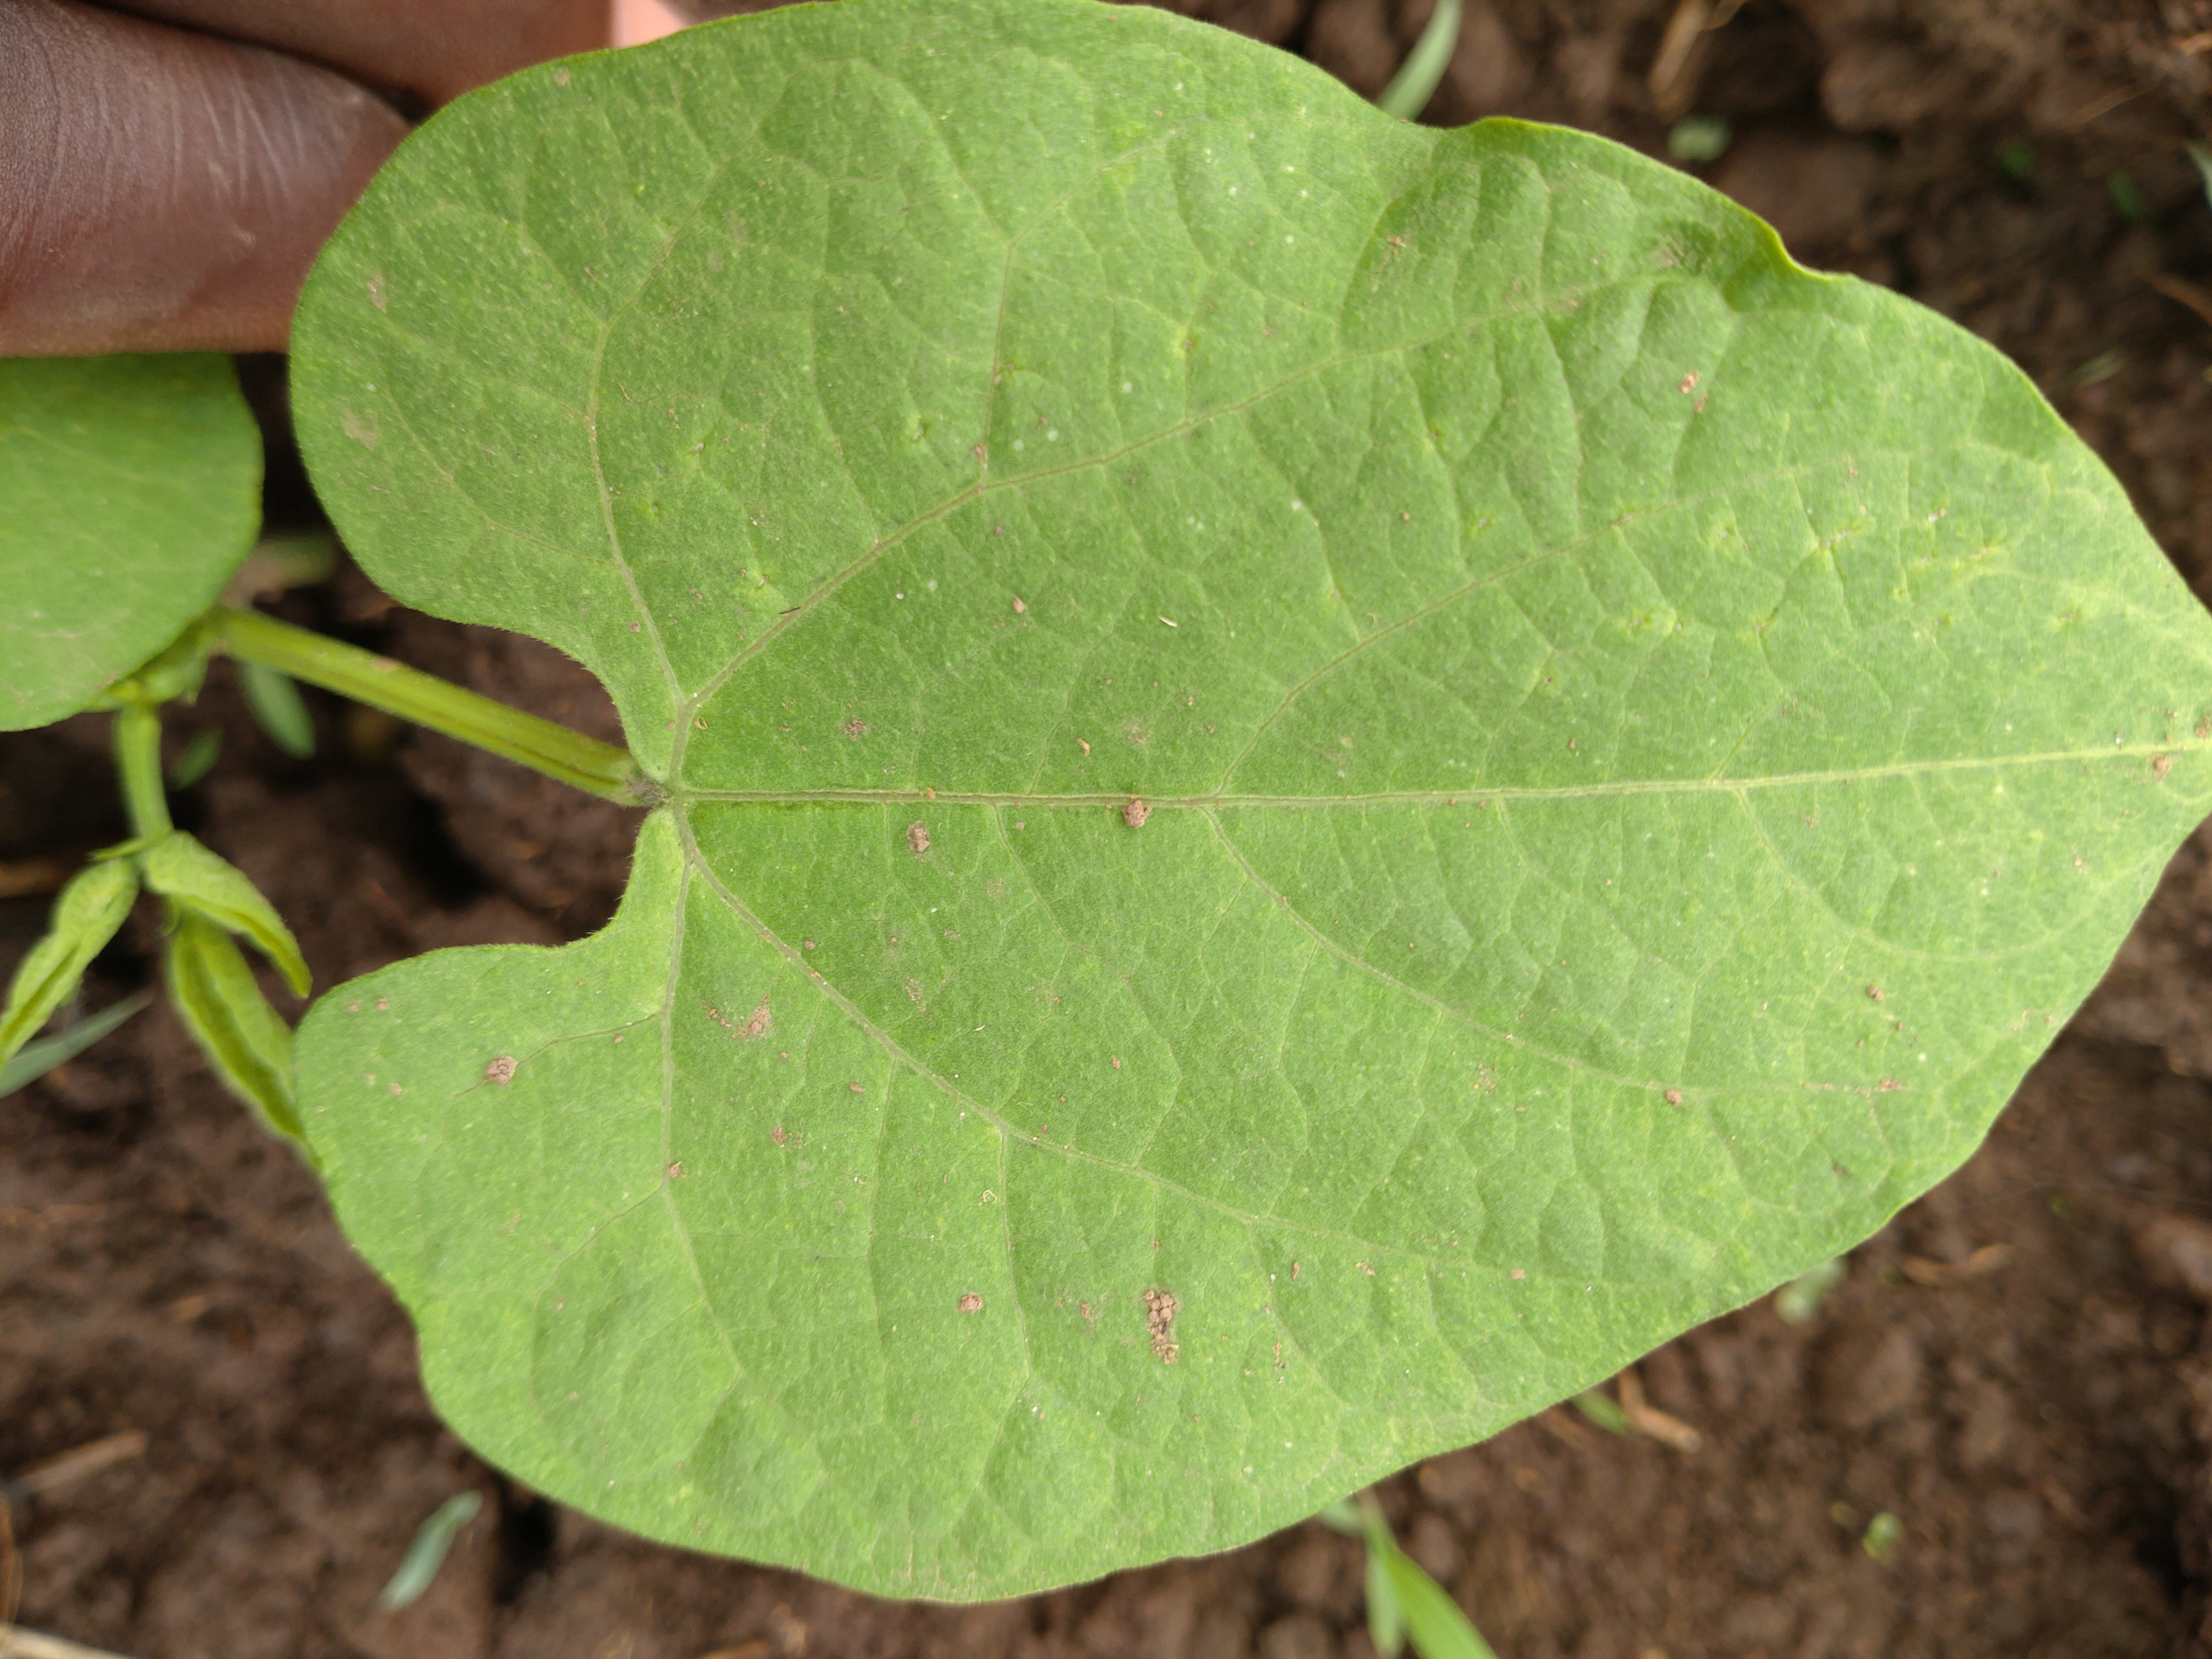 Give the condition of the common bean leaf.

healthy
